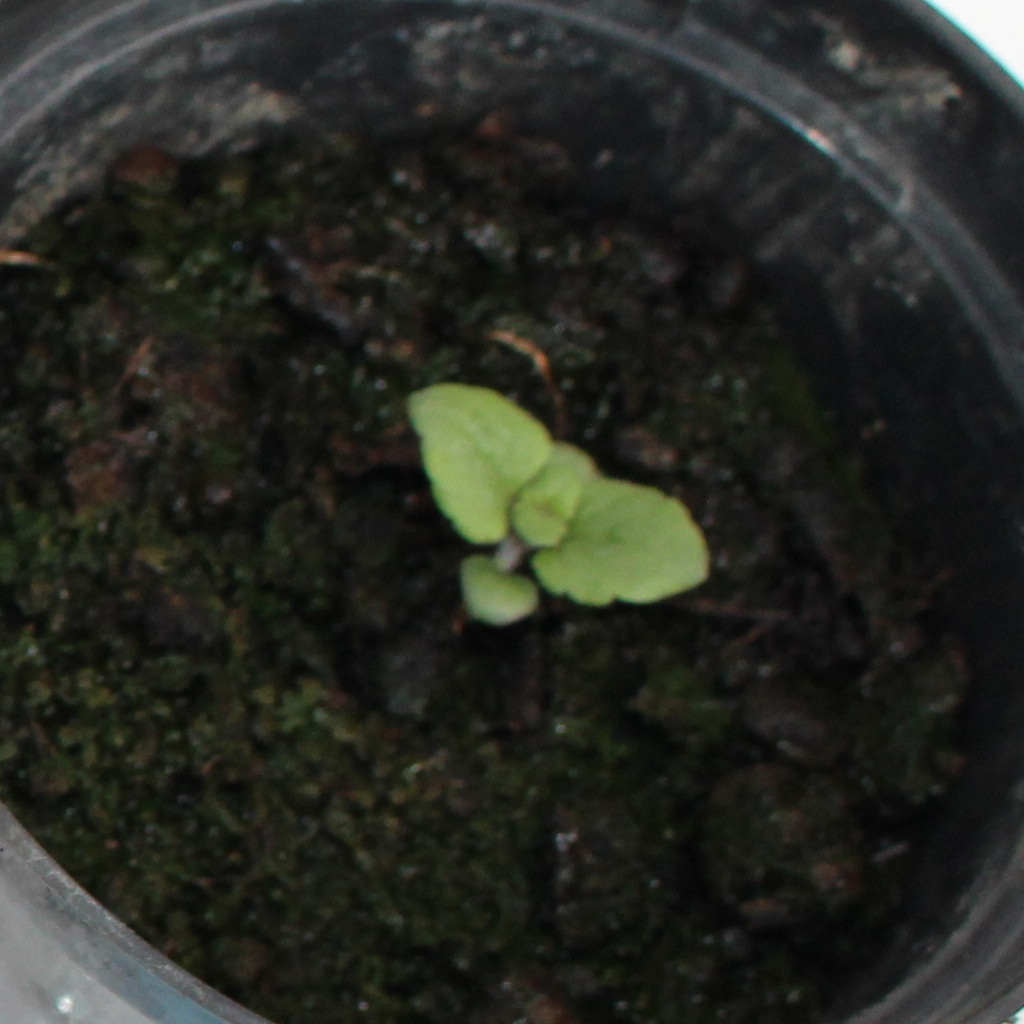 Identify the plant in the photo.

Veronica persica
